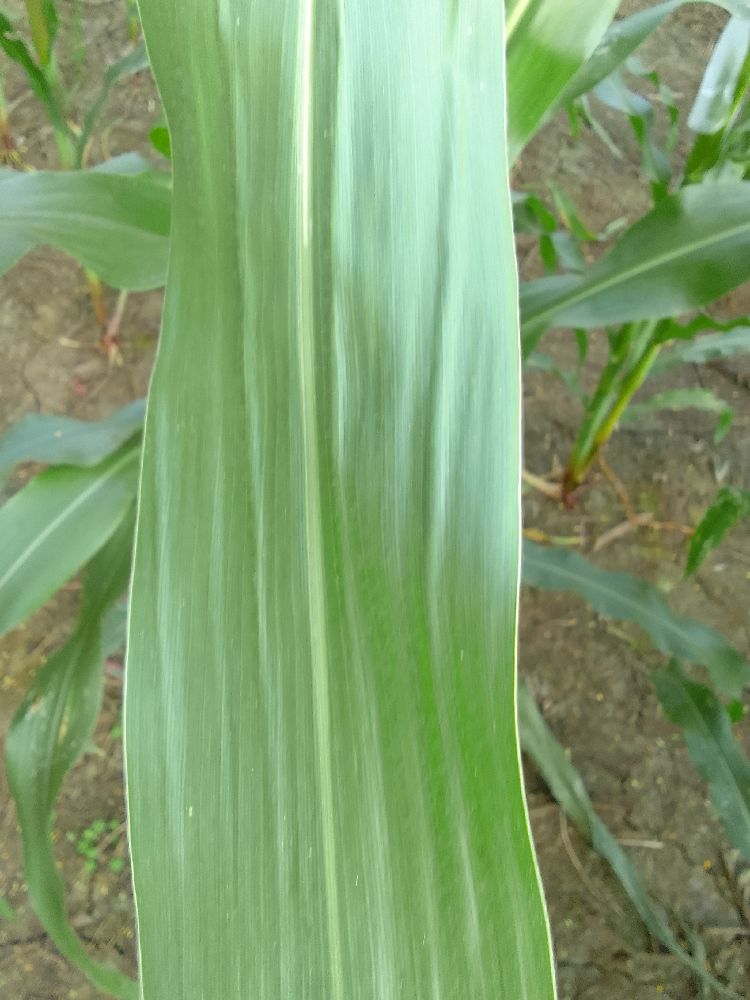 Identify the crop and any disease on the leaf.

maize, healthy
